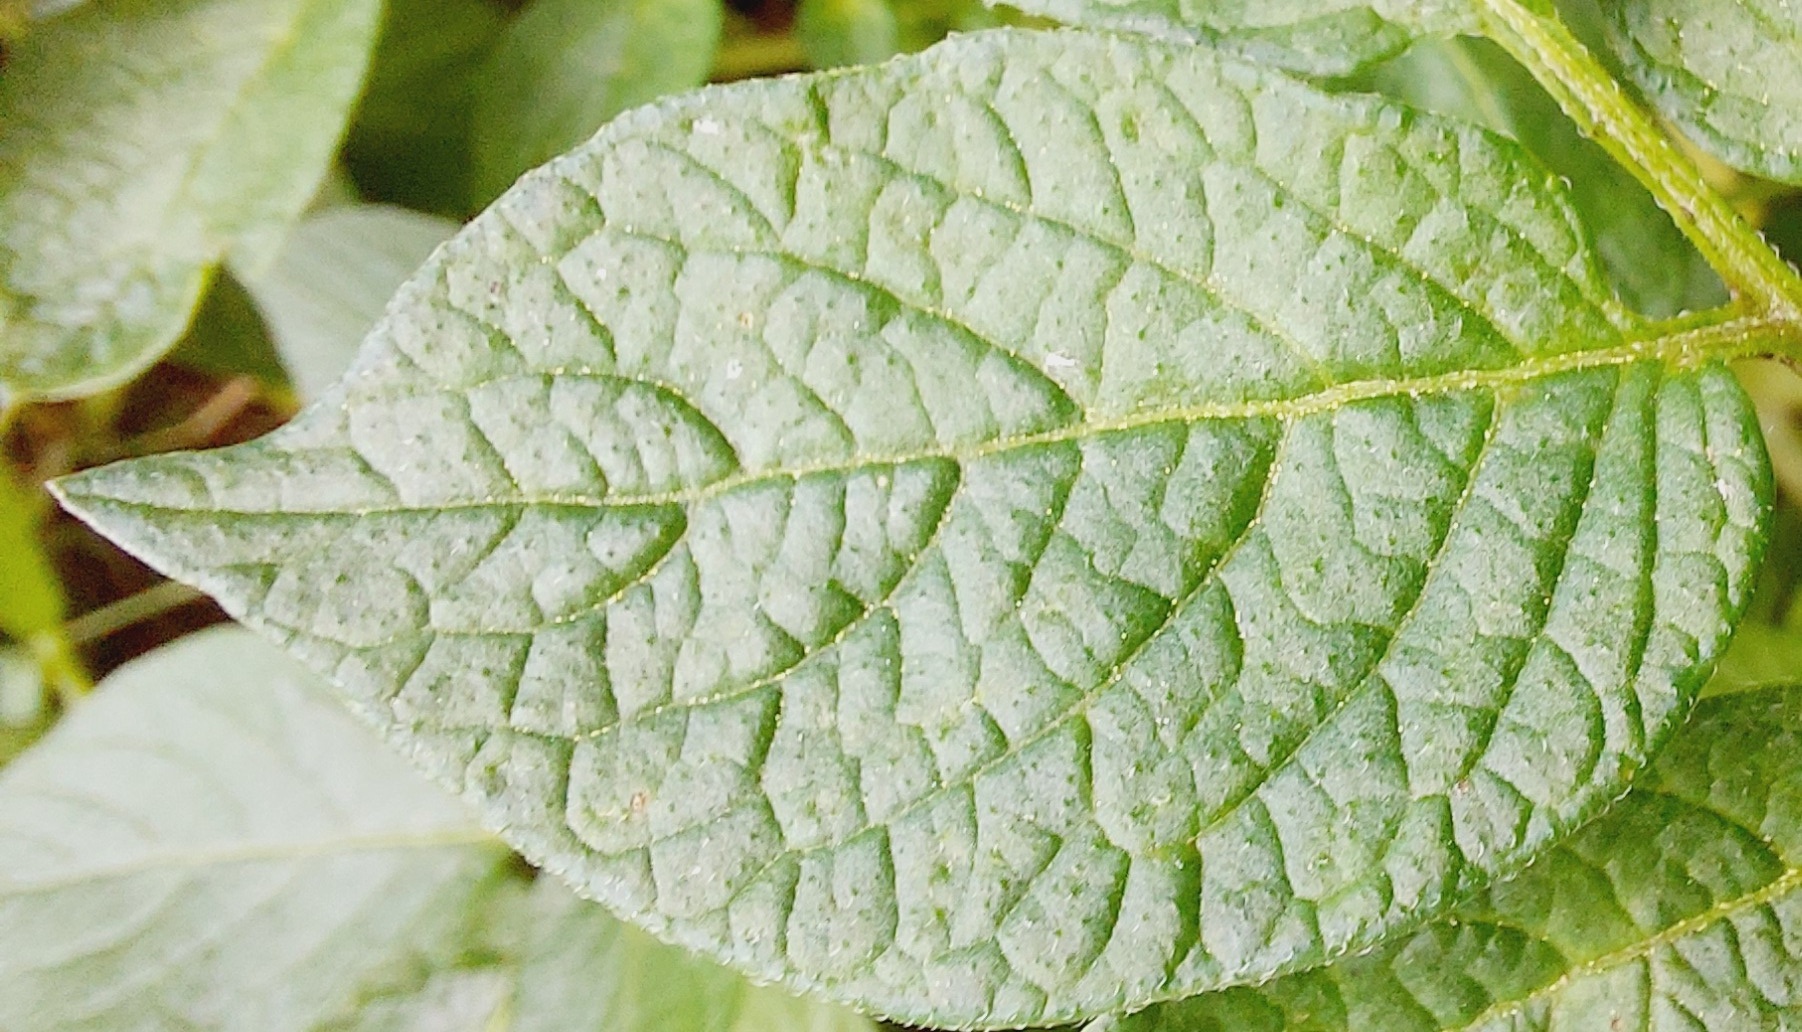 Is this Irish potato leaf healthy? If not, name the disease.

healthy
